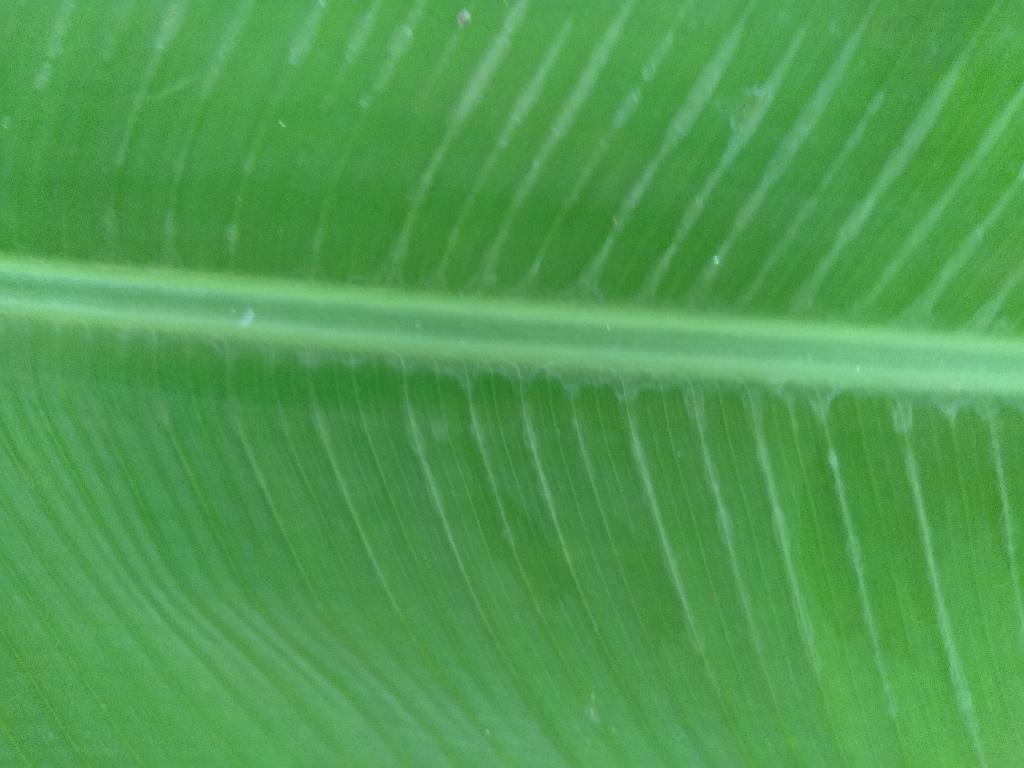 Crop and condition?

banana, healthy
